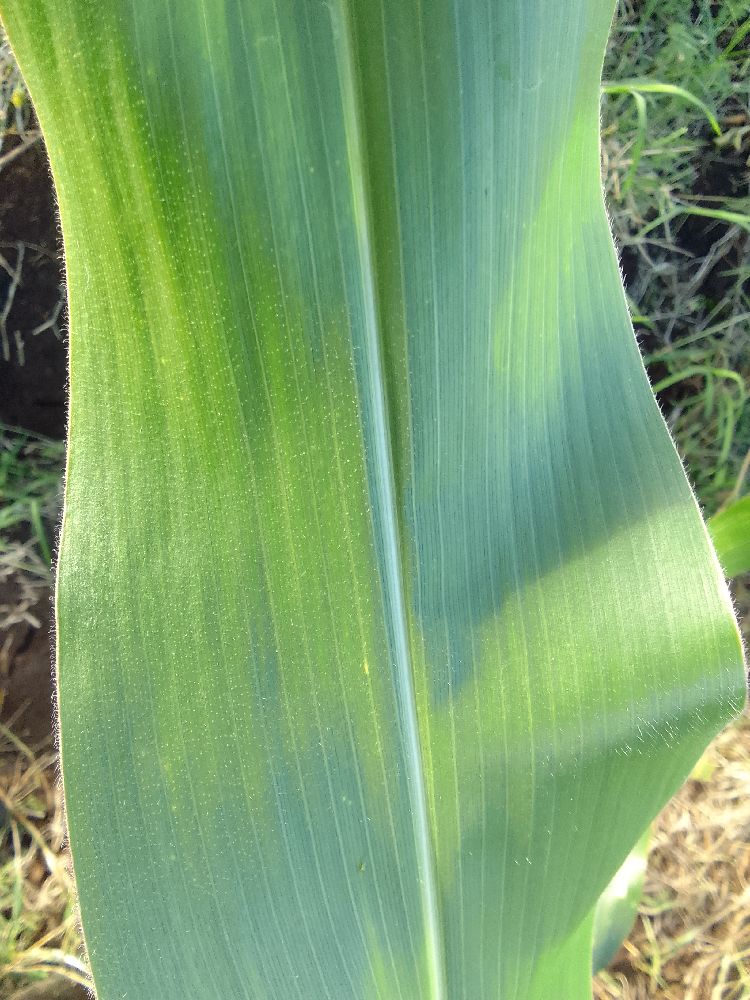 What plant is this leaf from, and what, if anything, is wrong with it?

maize, healthy
